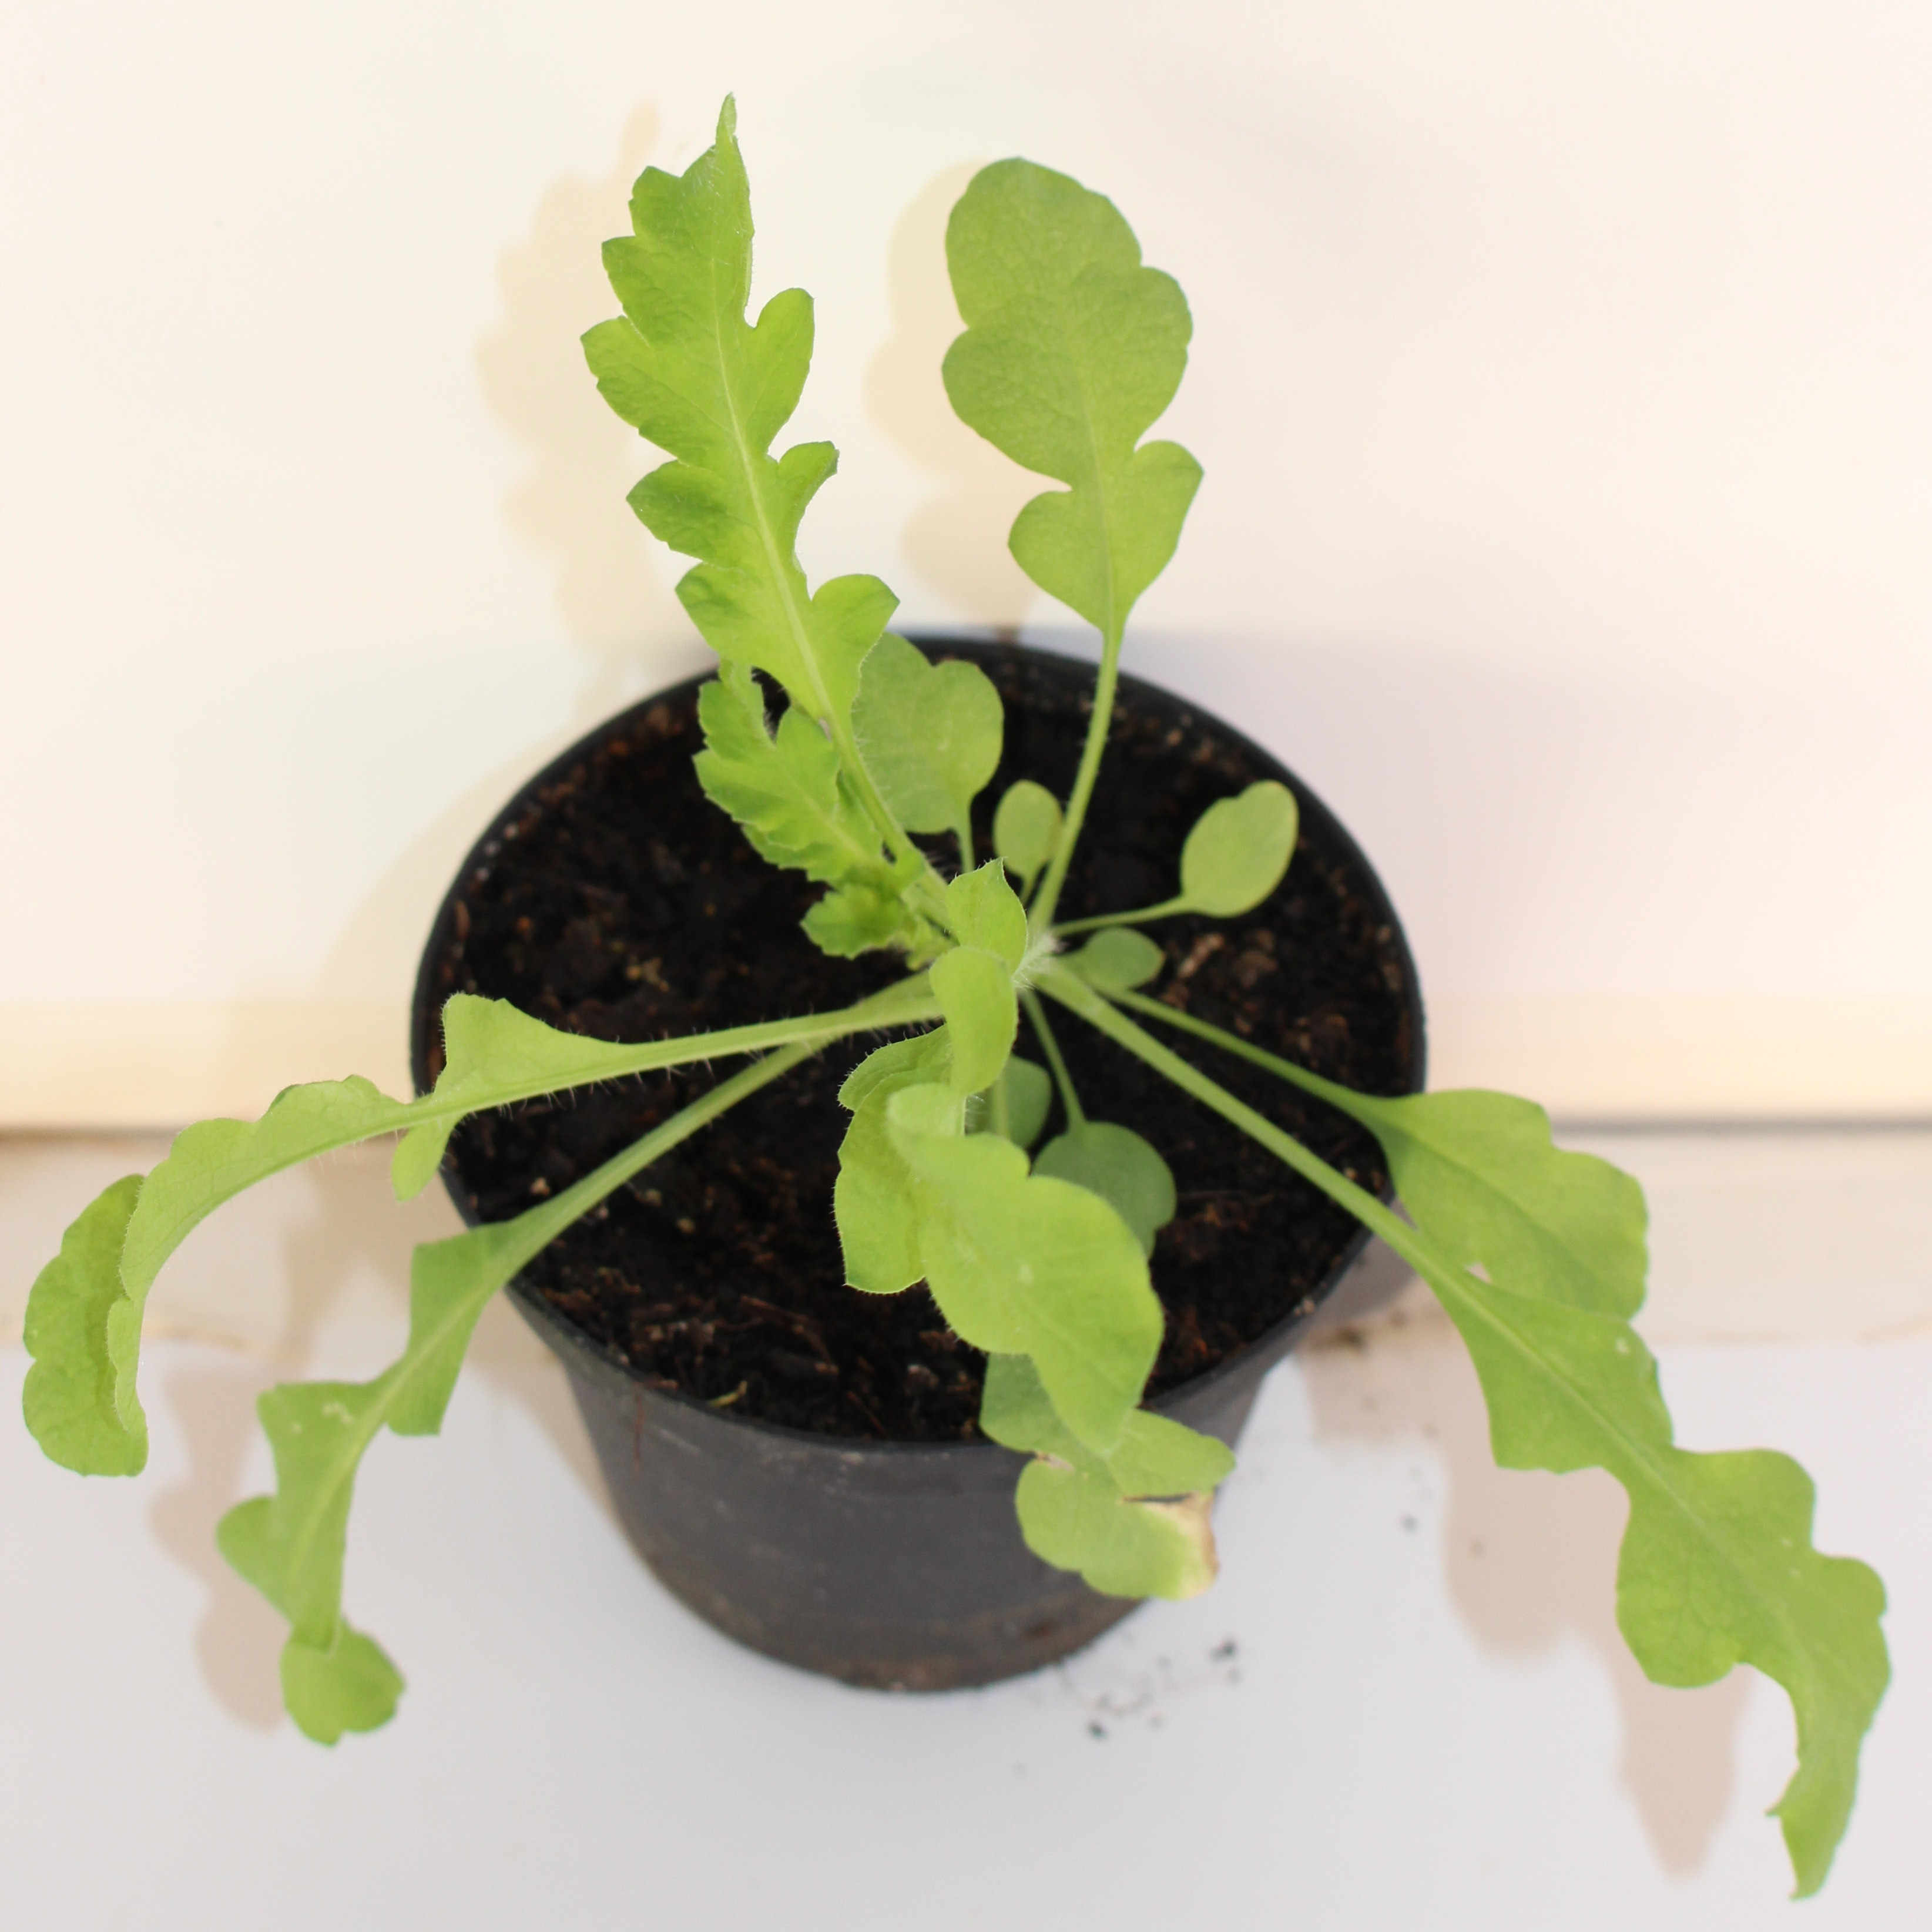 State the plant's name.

Papaver rhoeas
